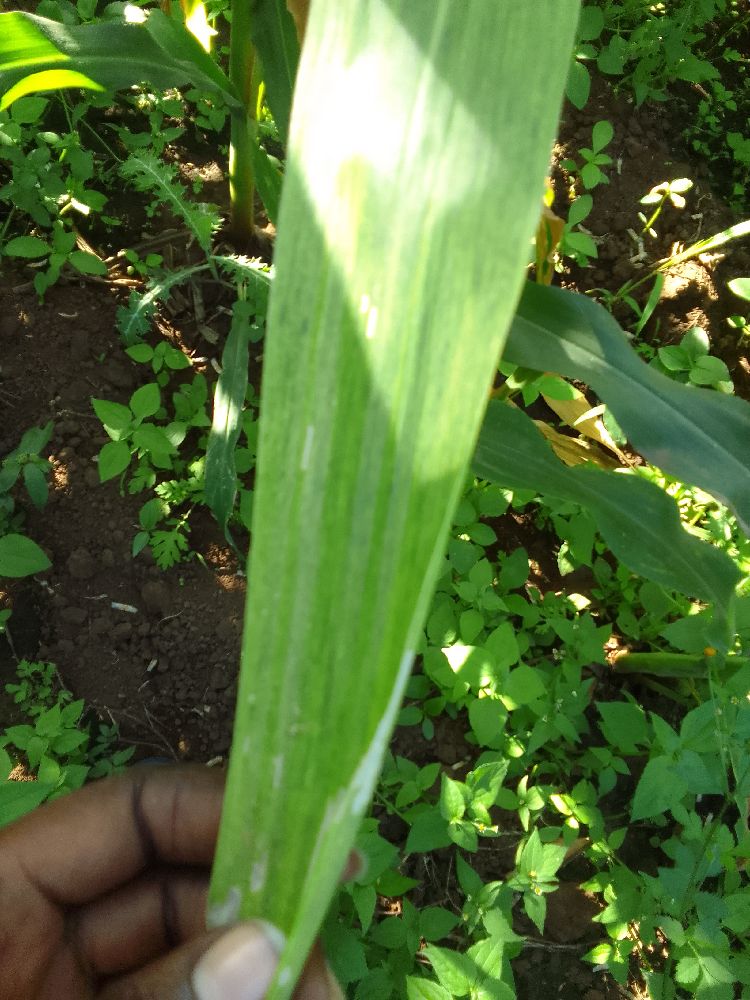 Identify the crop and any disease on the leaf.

maize, maize lethal necrosis
